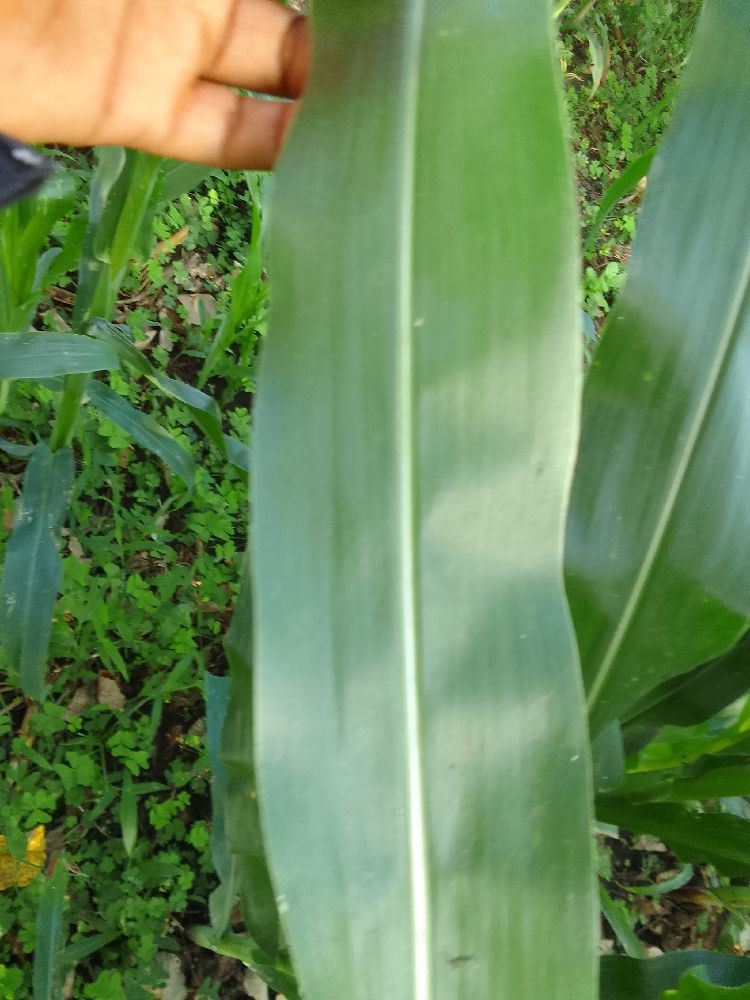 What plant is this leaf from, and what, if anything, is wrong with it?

maize, healthy
